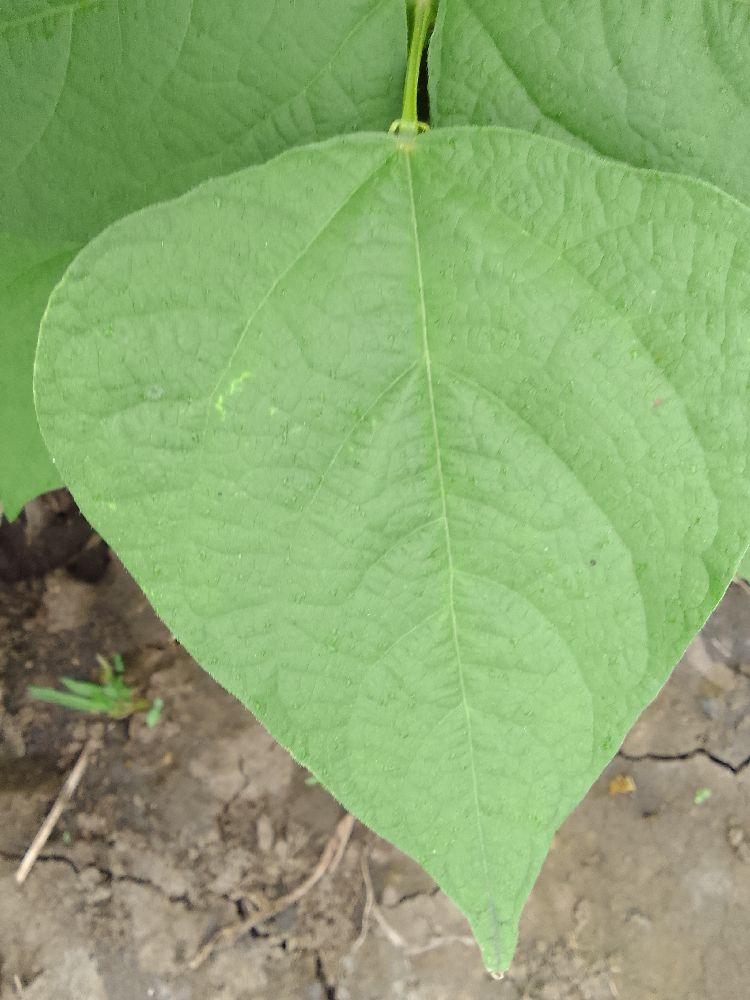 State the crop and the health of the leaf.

common bean, healthy
